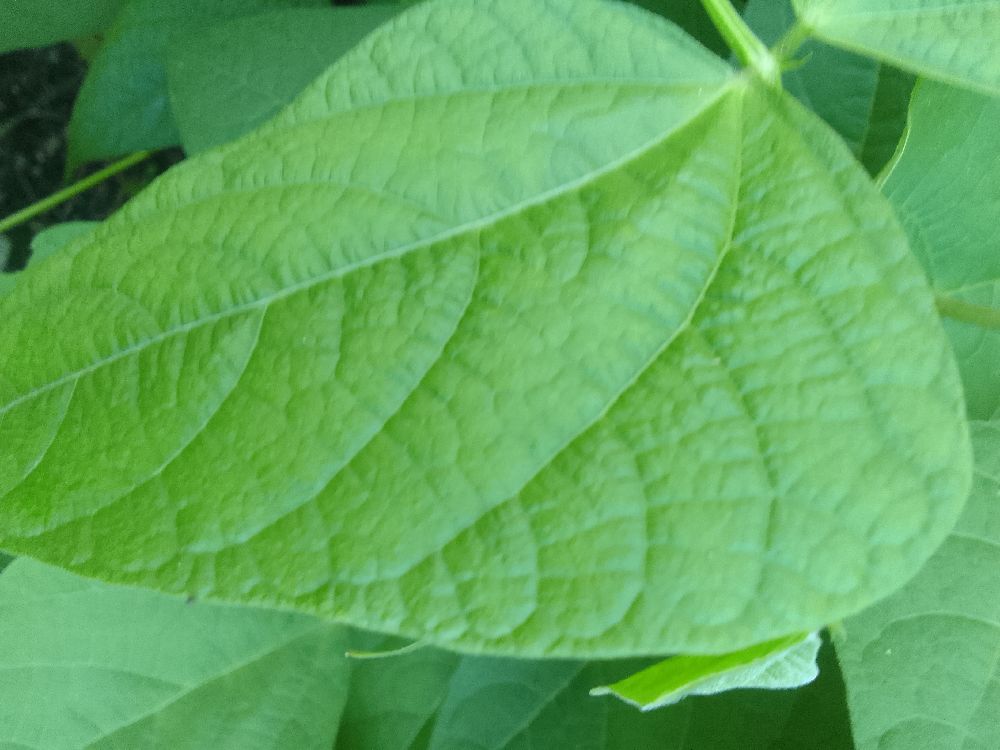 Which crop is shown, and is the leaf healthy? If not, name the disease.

common bean, healthy
